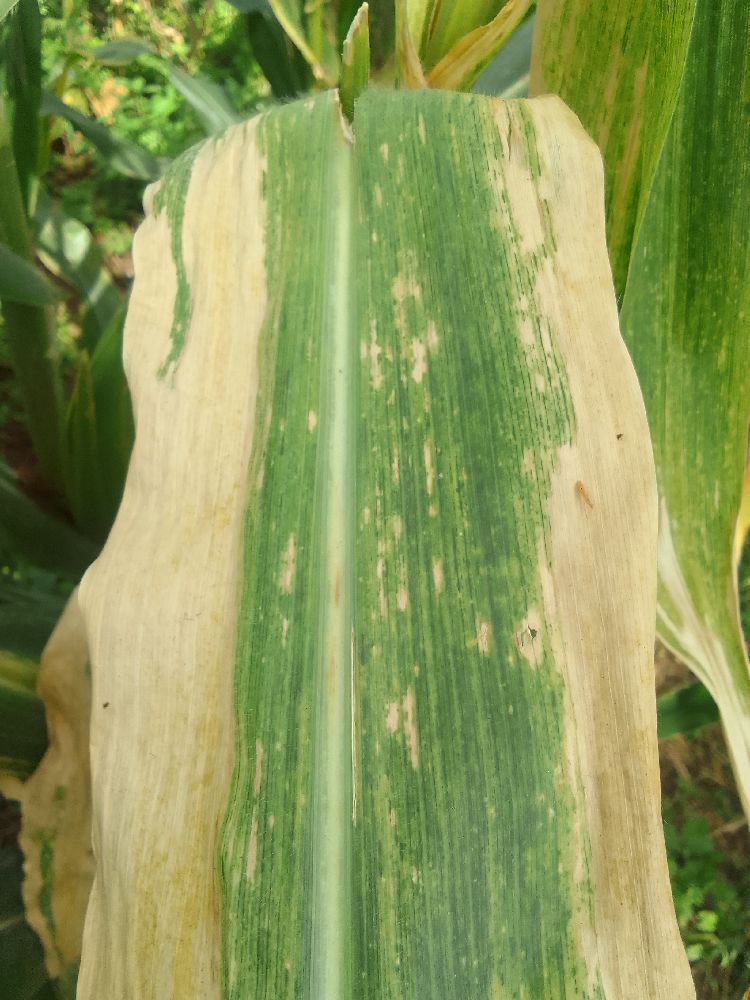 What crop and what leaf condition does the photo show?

maize, maize lethal necrosis
